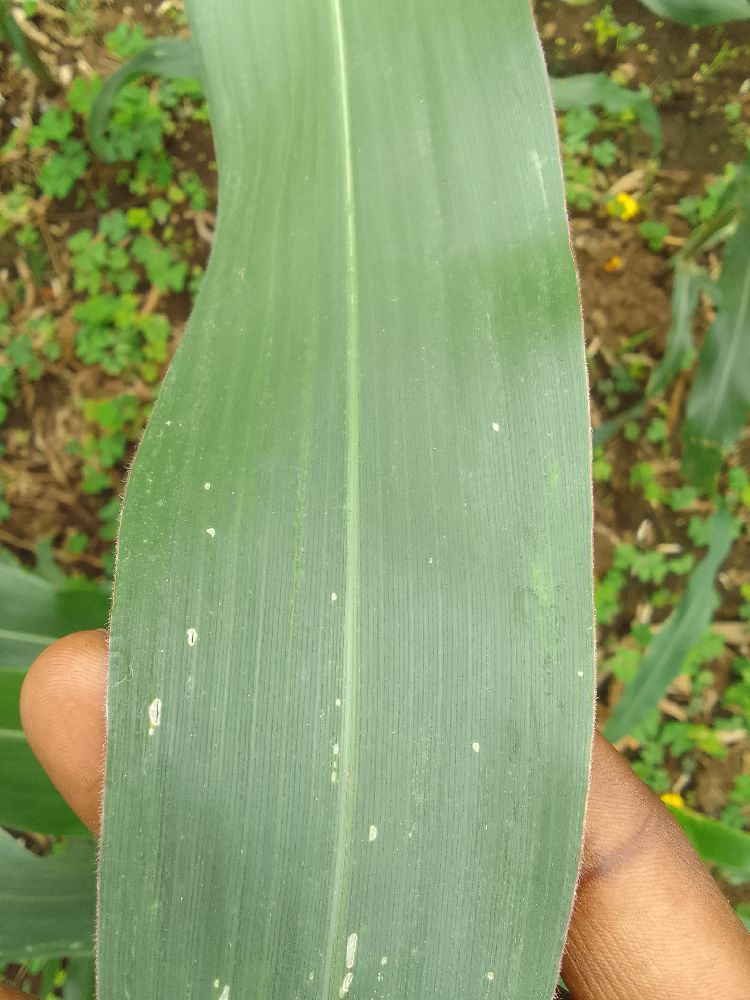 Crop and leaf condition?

maize, healthy
